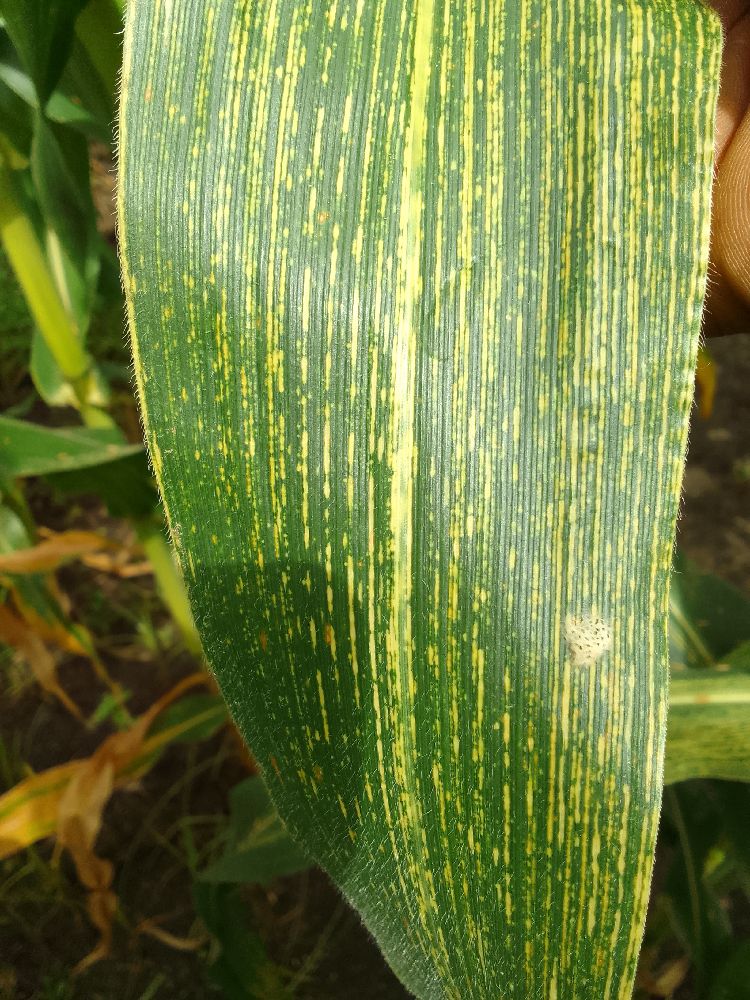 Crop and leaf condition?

maize, maize streak virus
